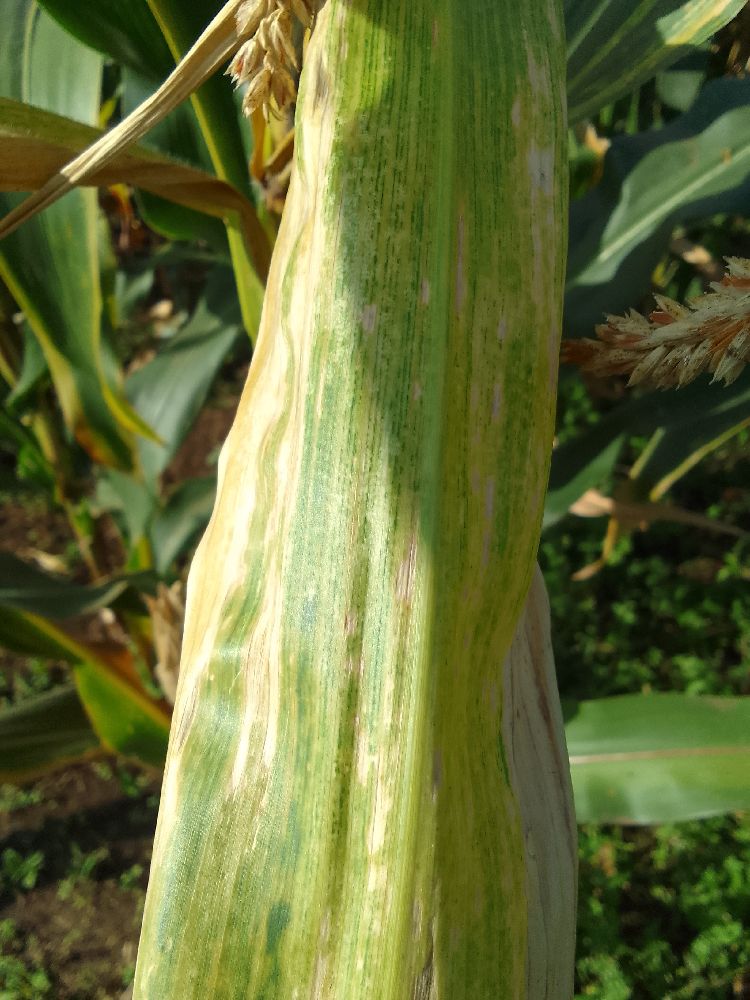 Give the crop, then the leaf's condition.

maize, maize lethal necrosis
